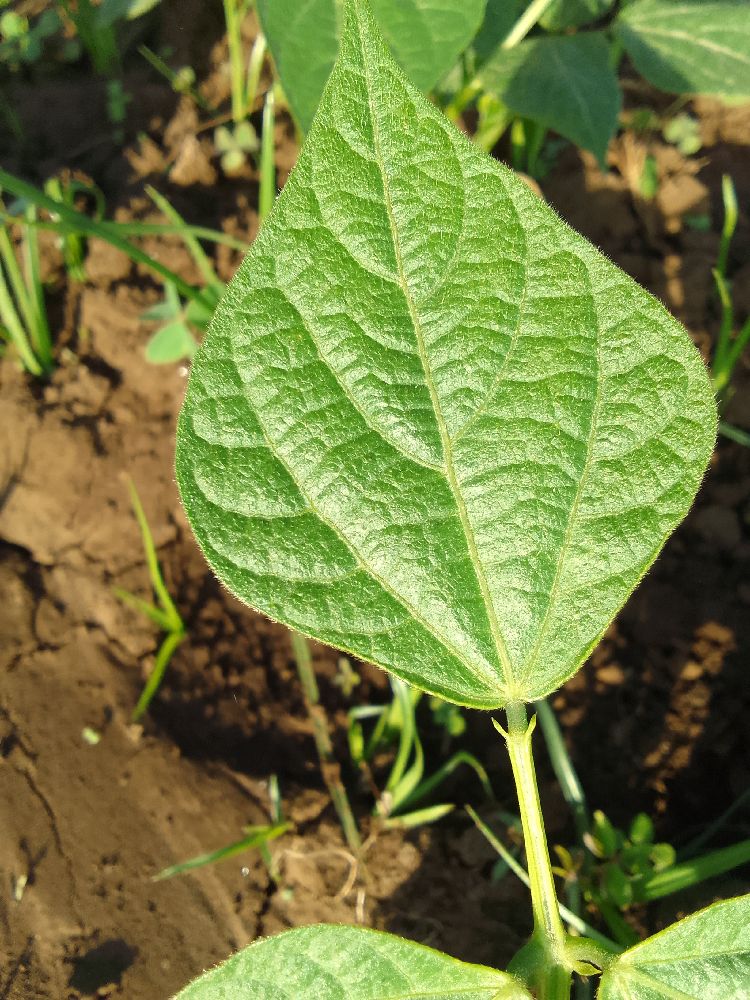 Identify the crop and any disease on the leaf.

common bean, healthy
